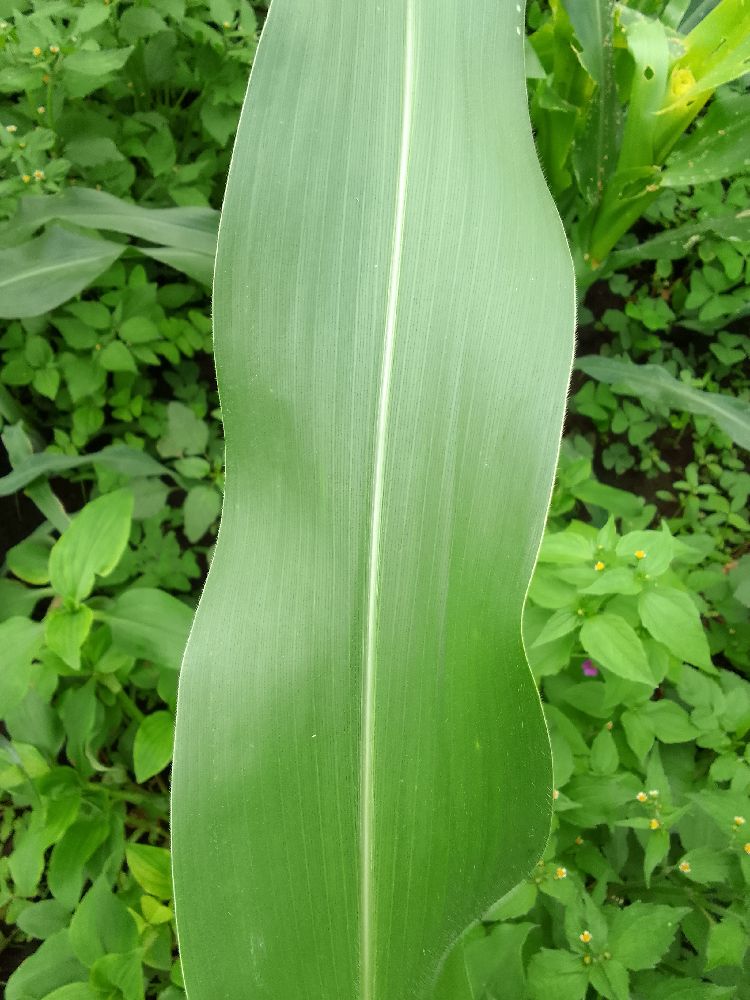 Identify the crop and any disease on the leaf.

maize, healthy
